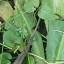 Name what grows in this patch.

structured weed
